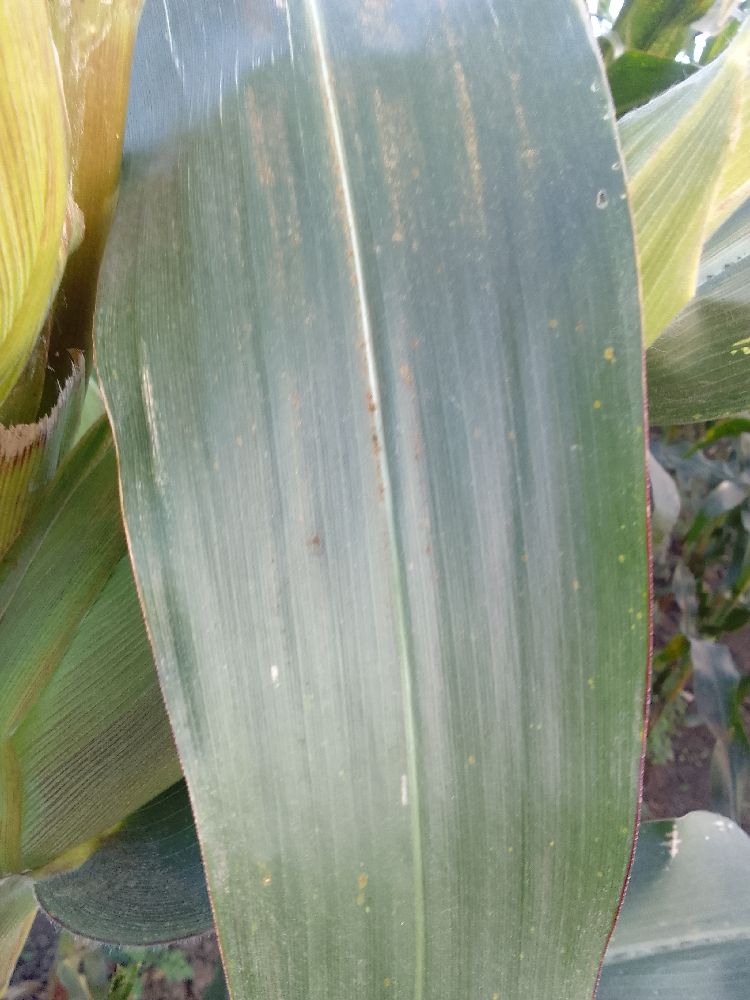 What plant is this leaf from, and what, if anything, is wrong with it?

maize, healthy
